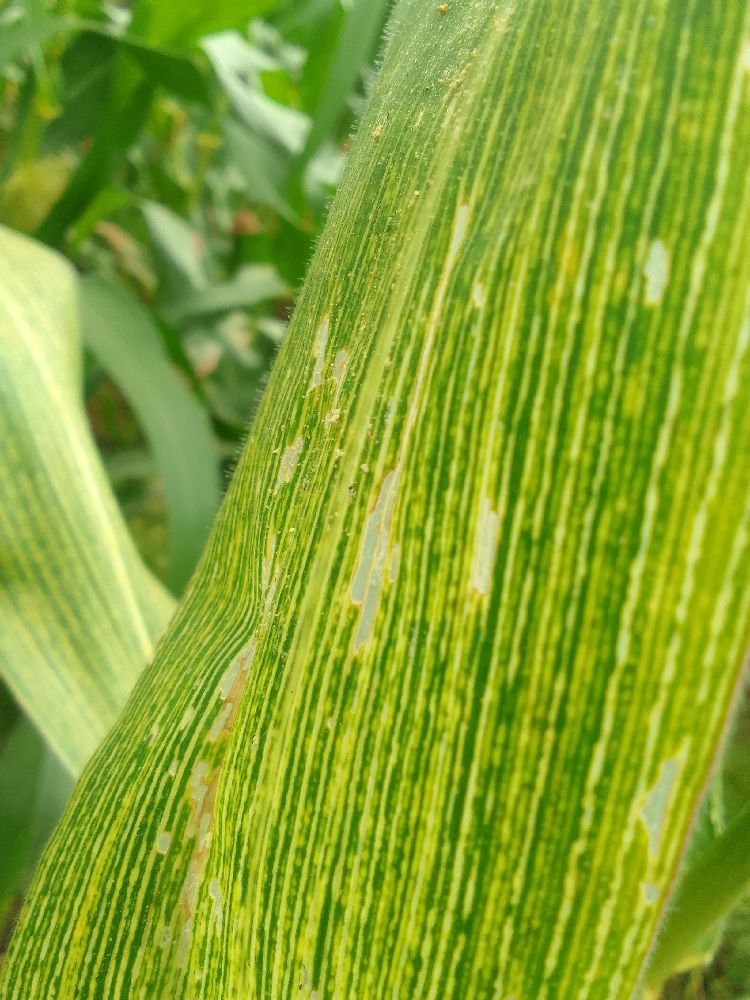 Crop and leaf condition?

maize, maize streak virus
